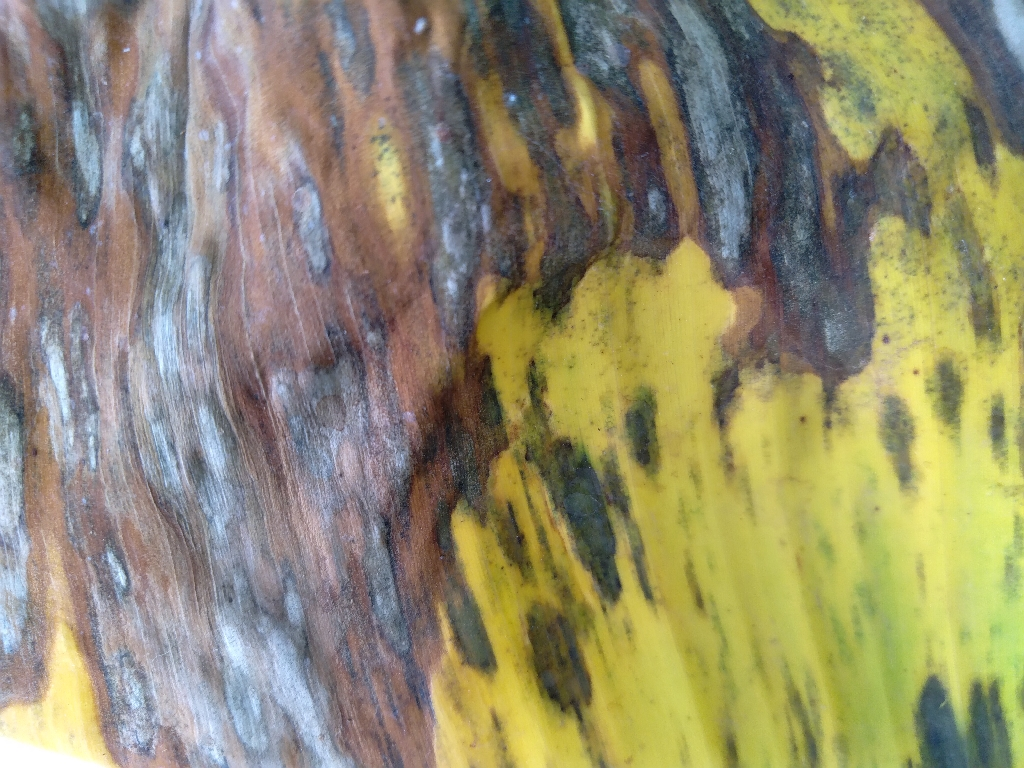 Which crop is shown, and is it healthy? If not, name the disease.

banana, black sigatoka
